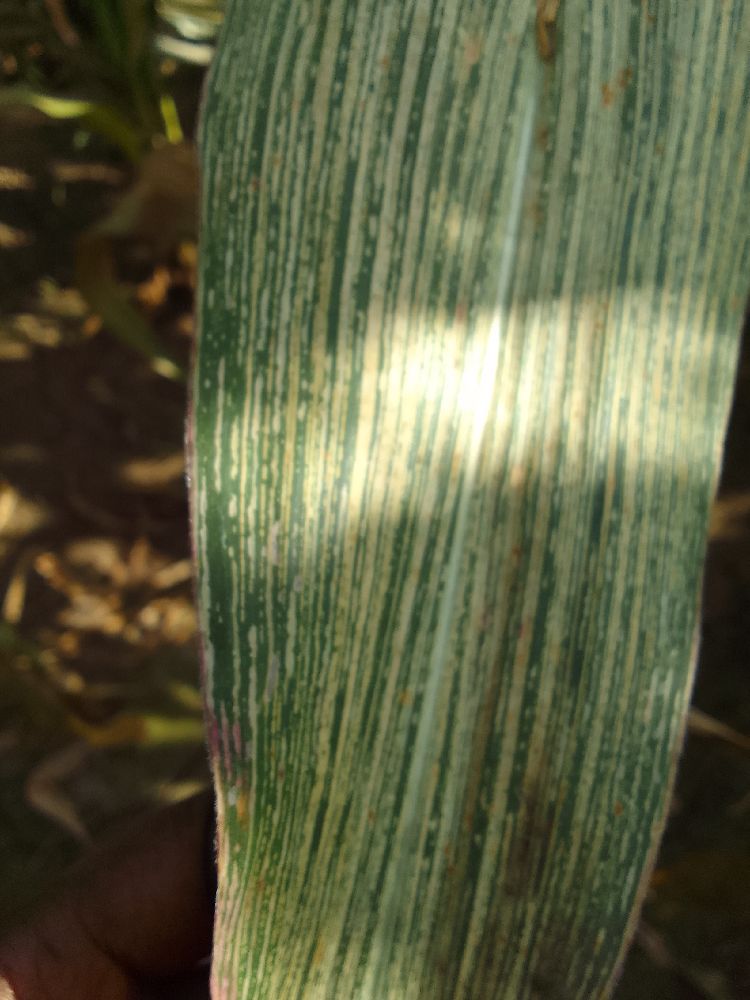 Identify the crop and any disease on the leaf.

maize, maize streak virus
